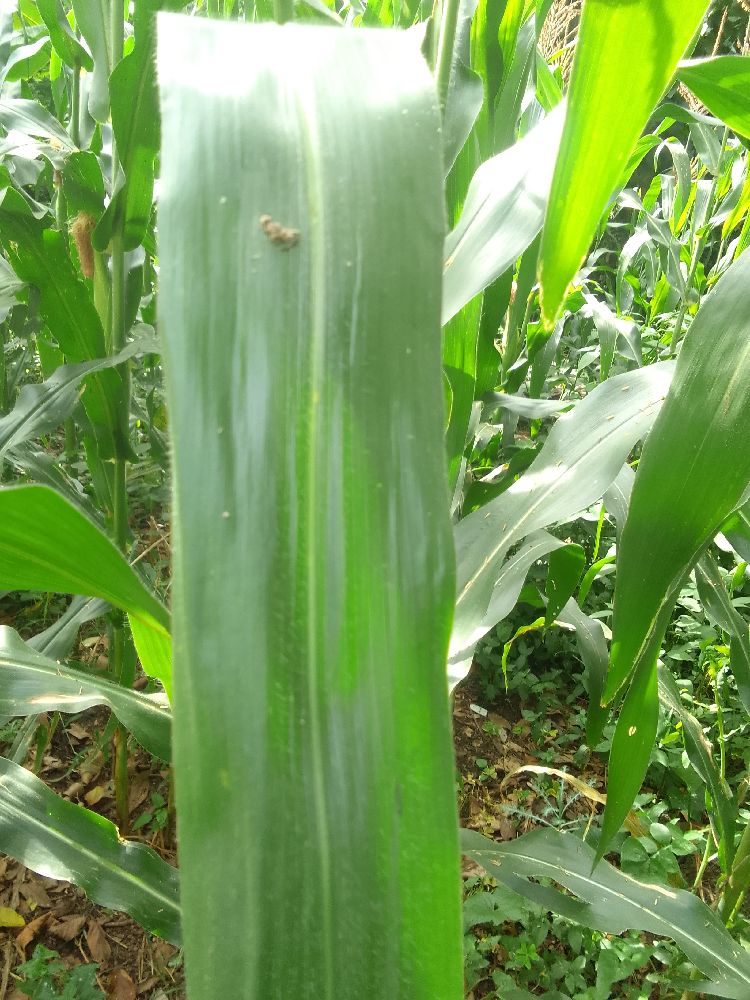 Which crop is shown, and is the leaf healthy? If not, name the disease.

maize, healthy
